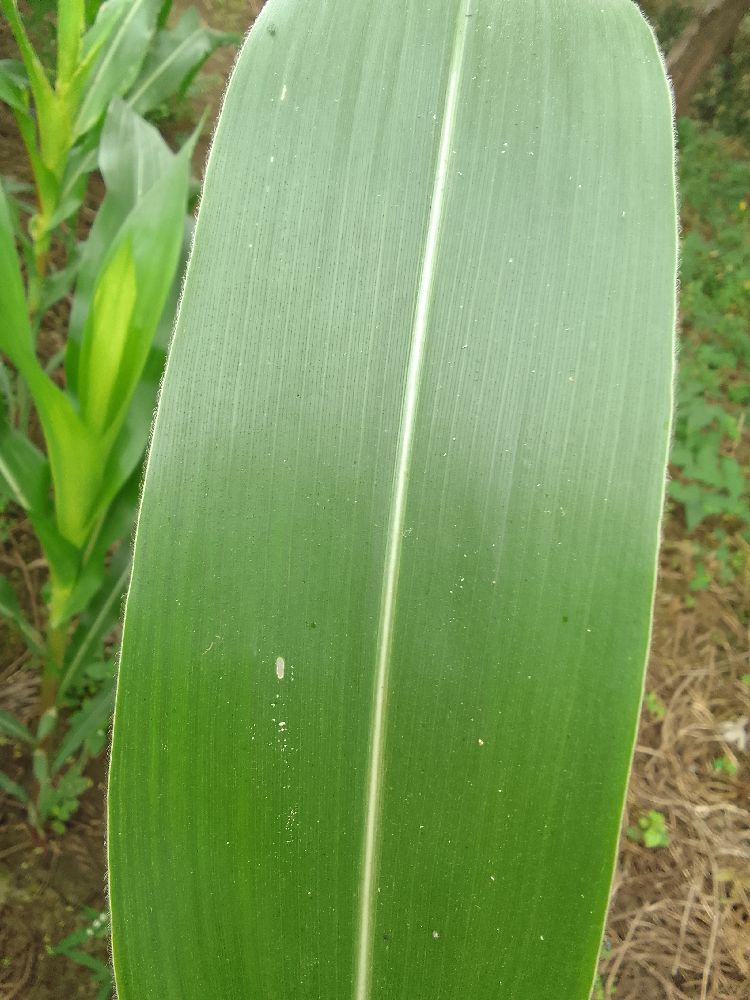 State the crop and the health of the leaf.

maize, healthy
